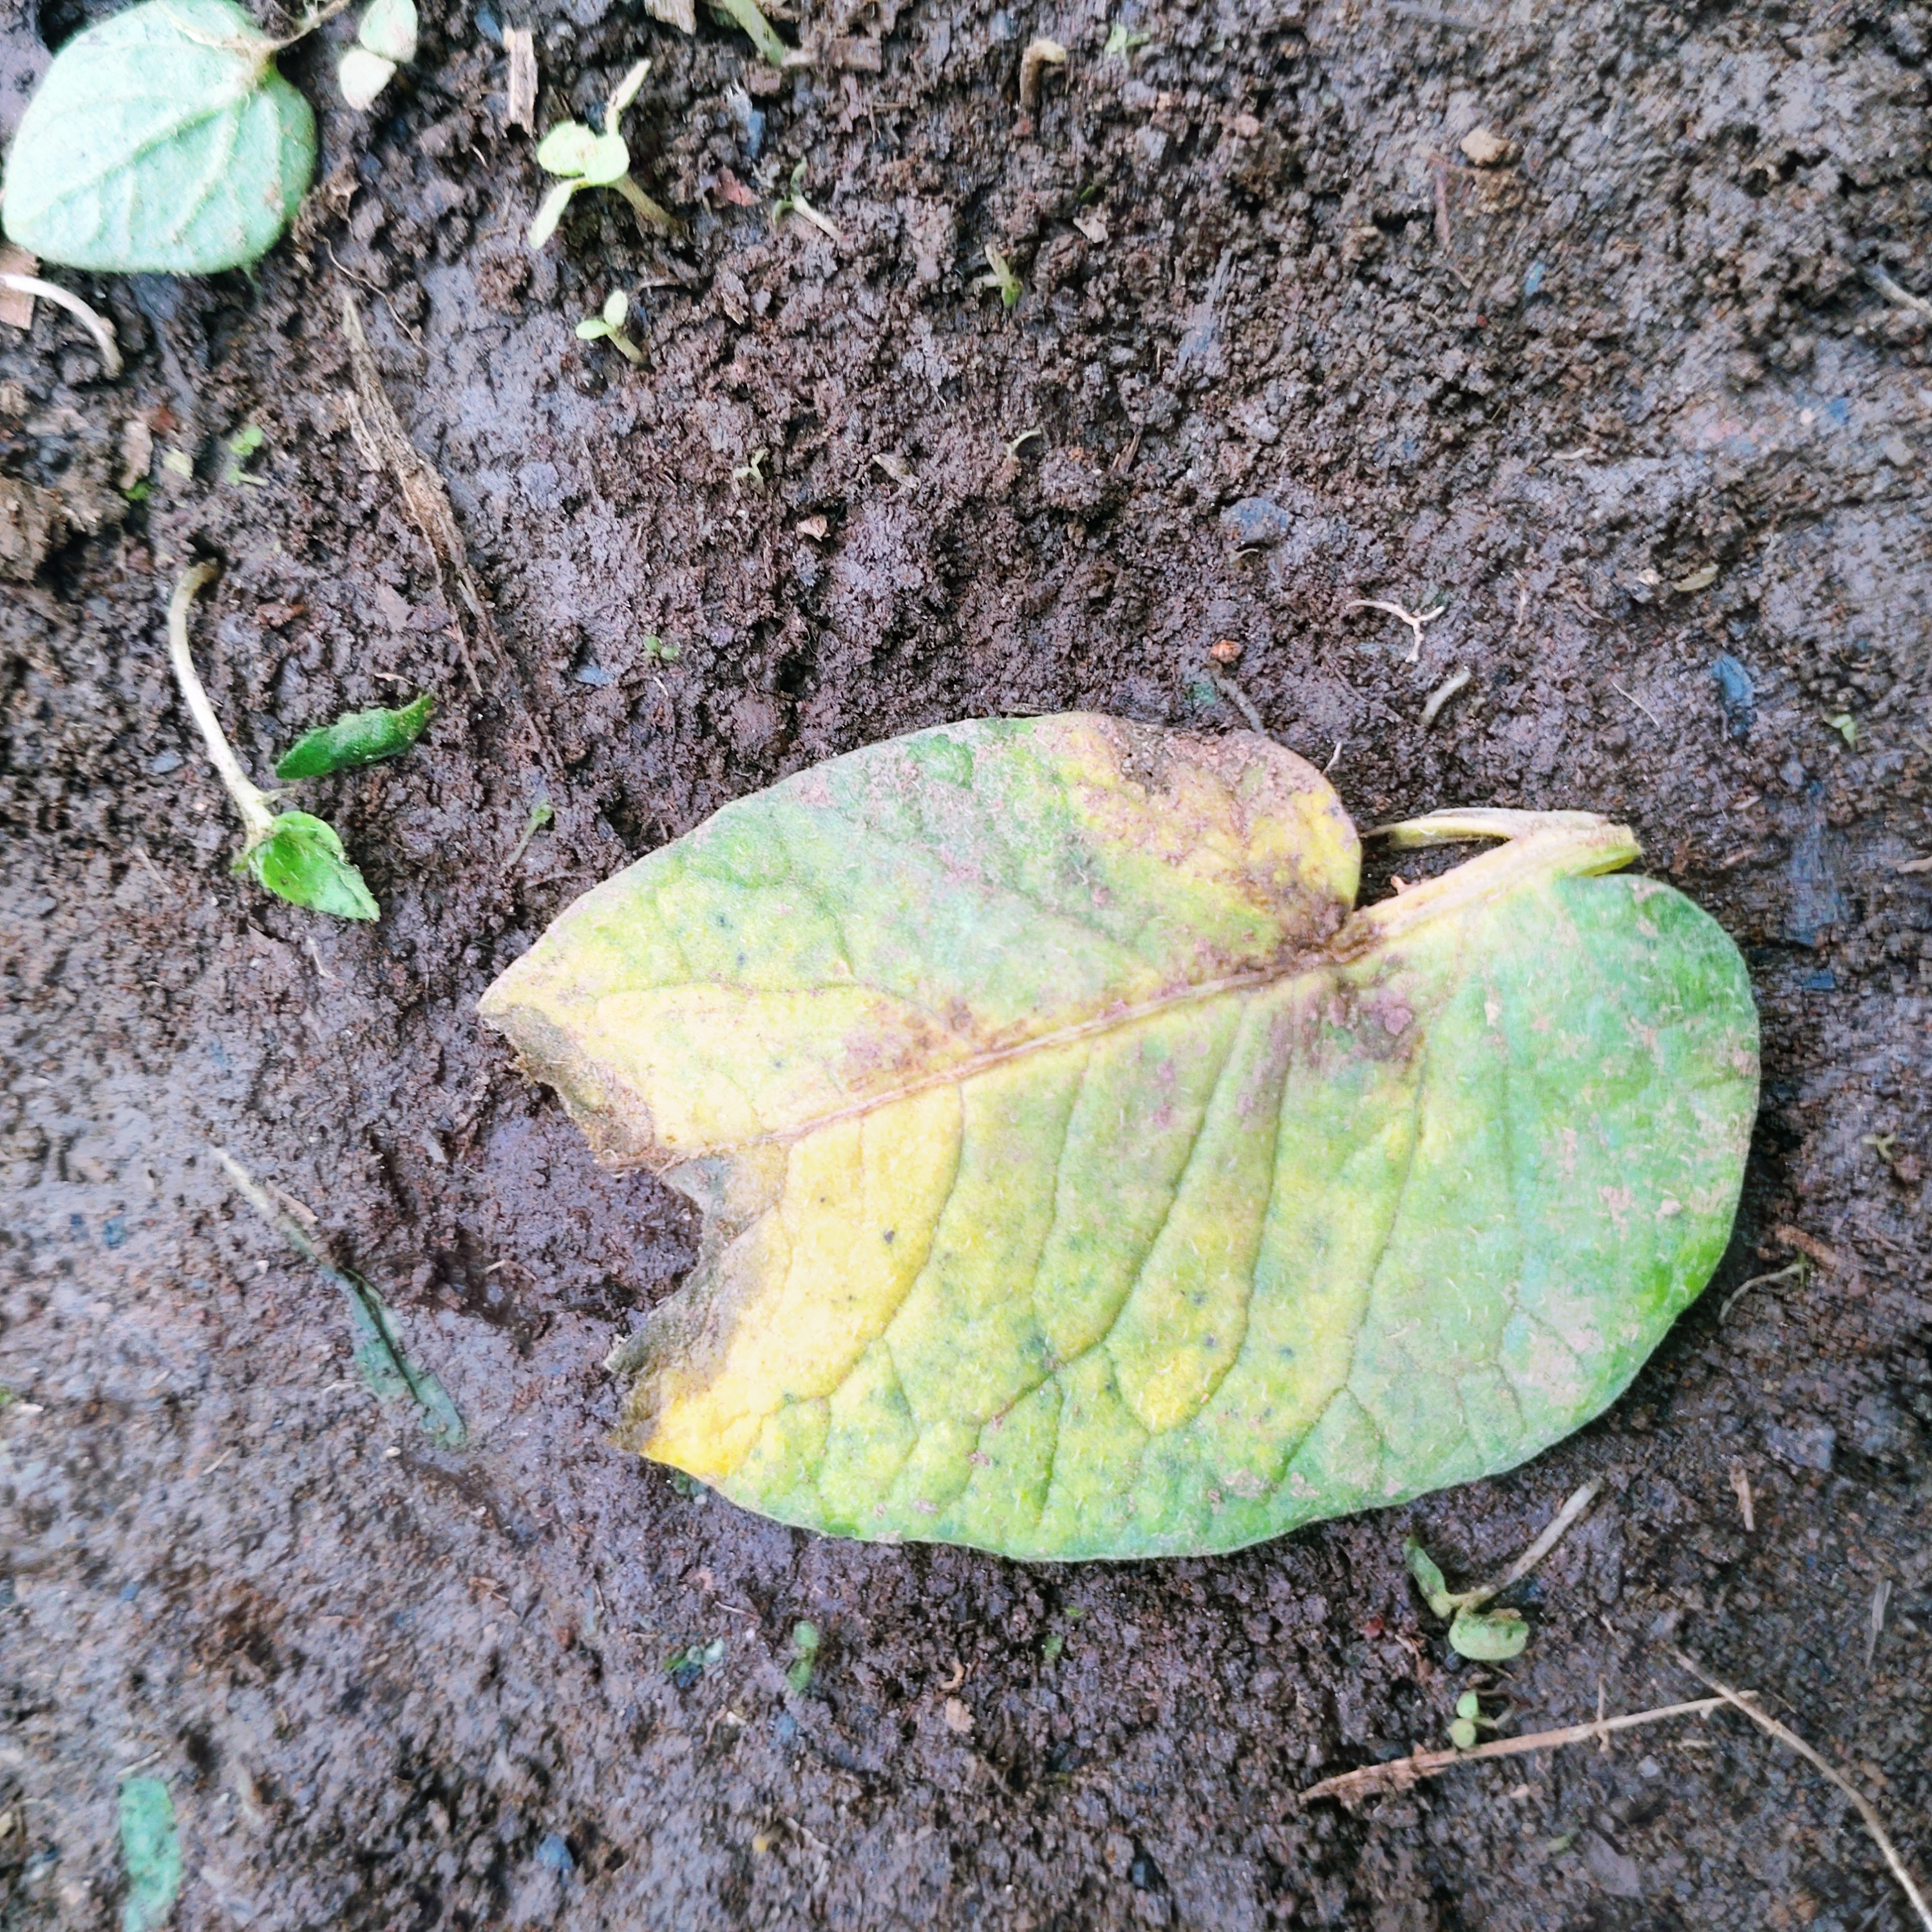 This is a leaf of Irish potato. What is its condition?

late blight
